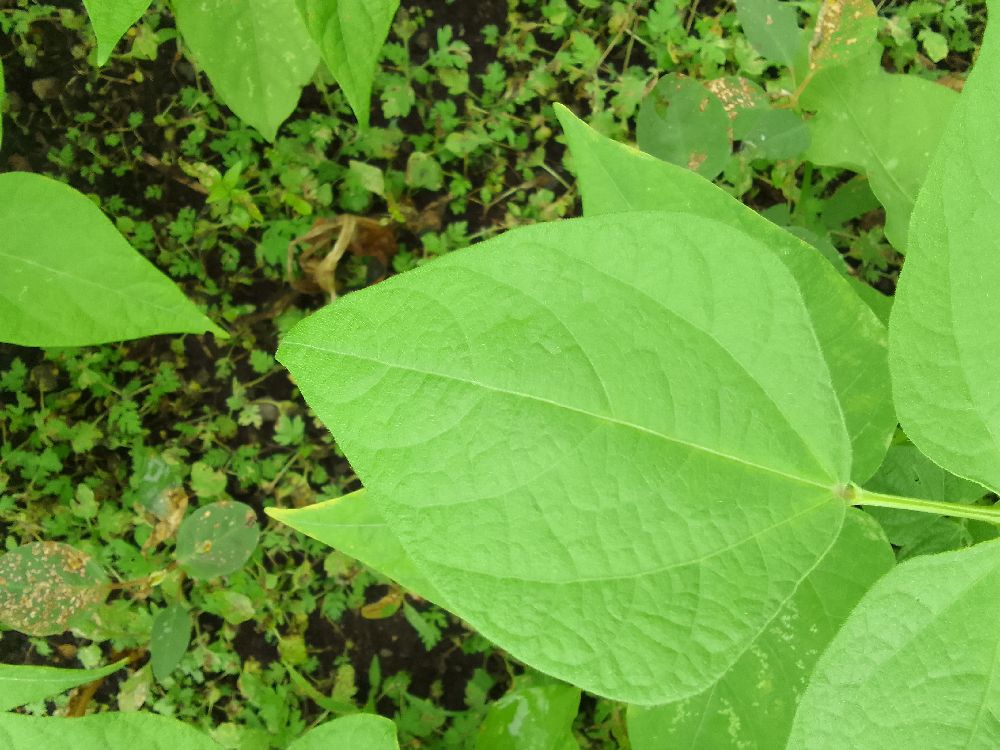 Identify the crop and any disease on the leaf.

common bean, healthy
